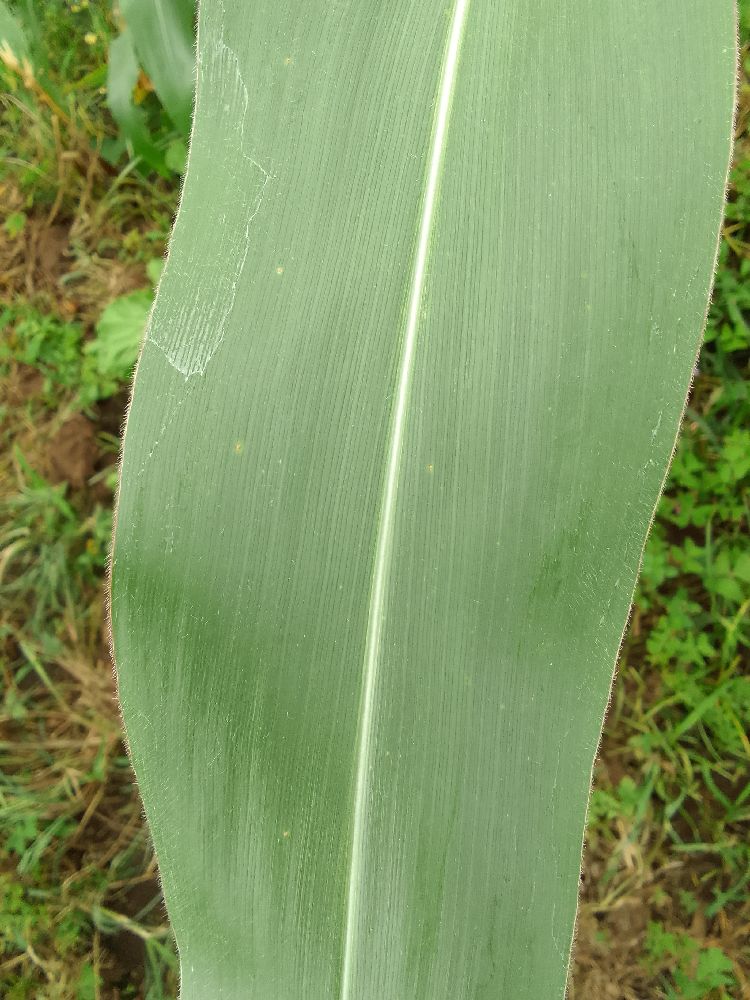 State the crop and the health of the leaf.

maize, healthy
